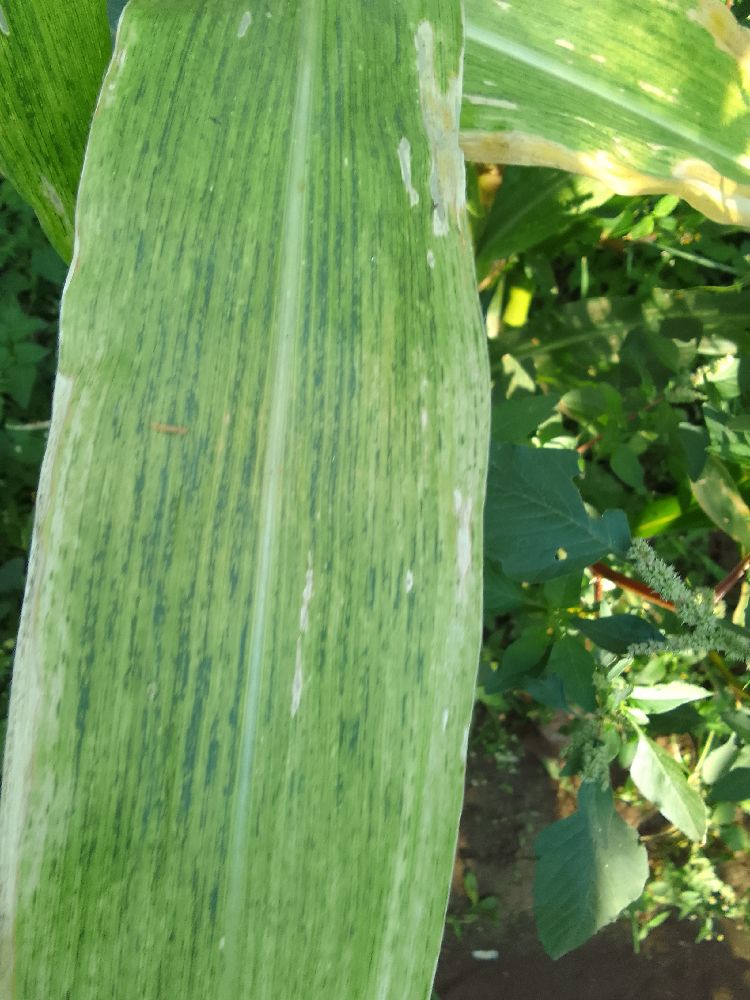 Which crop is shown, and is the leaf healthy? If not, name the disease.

maize, maize lethal necrosis
